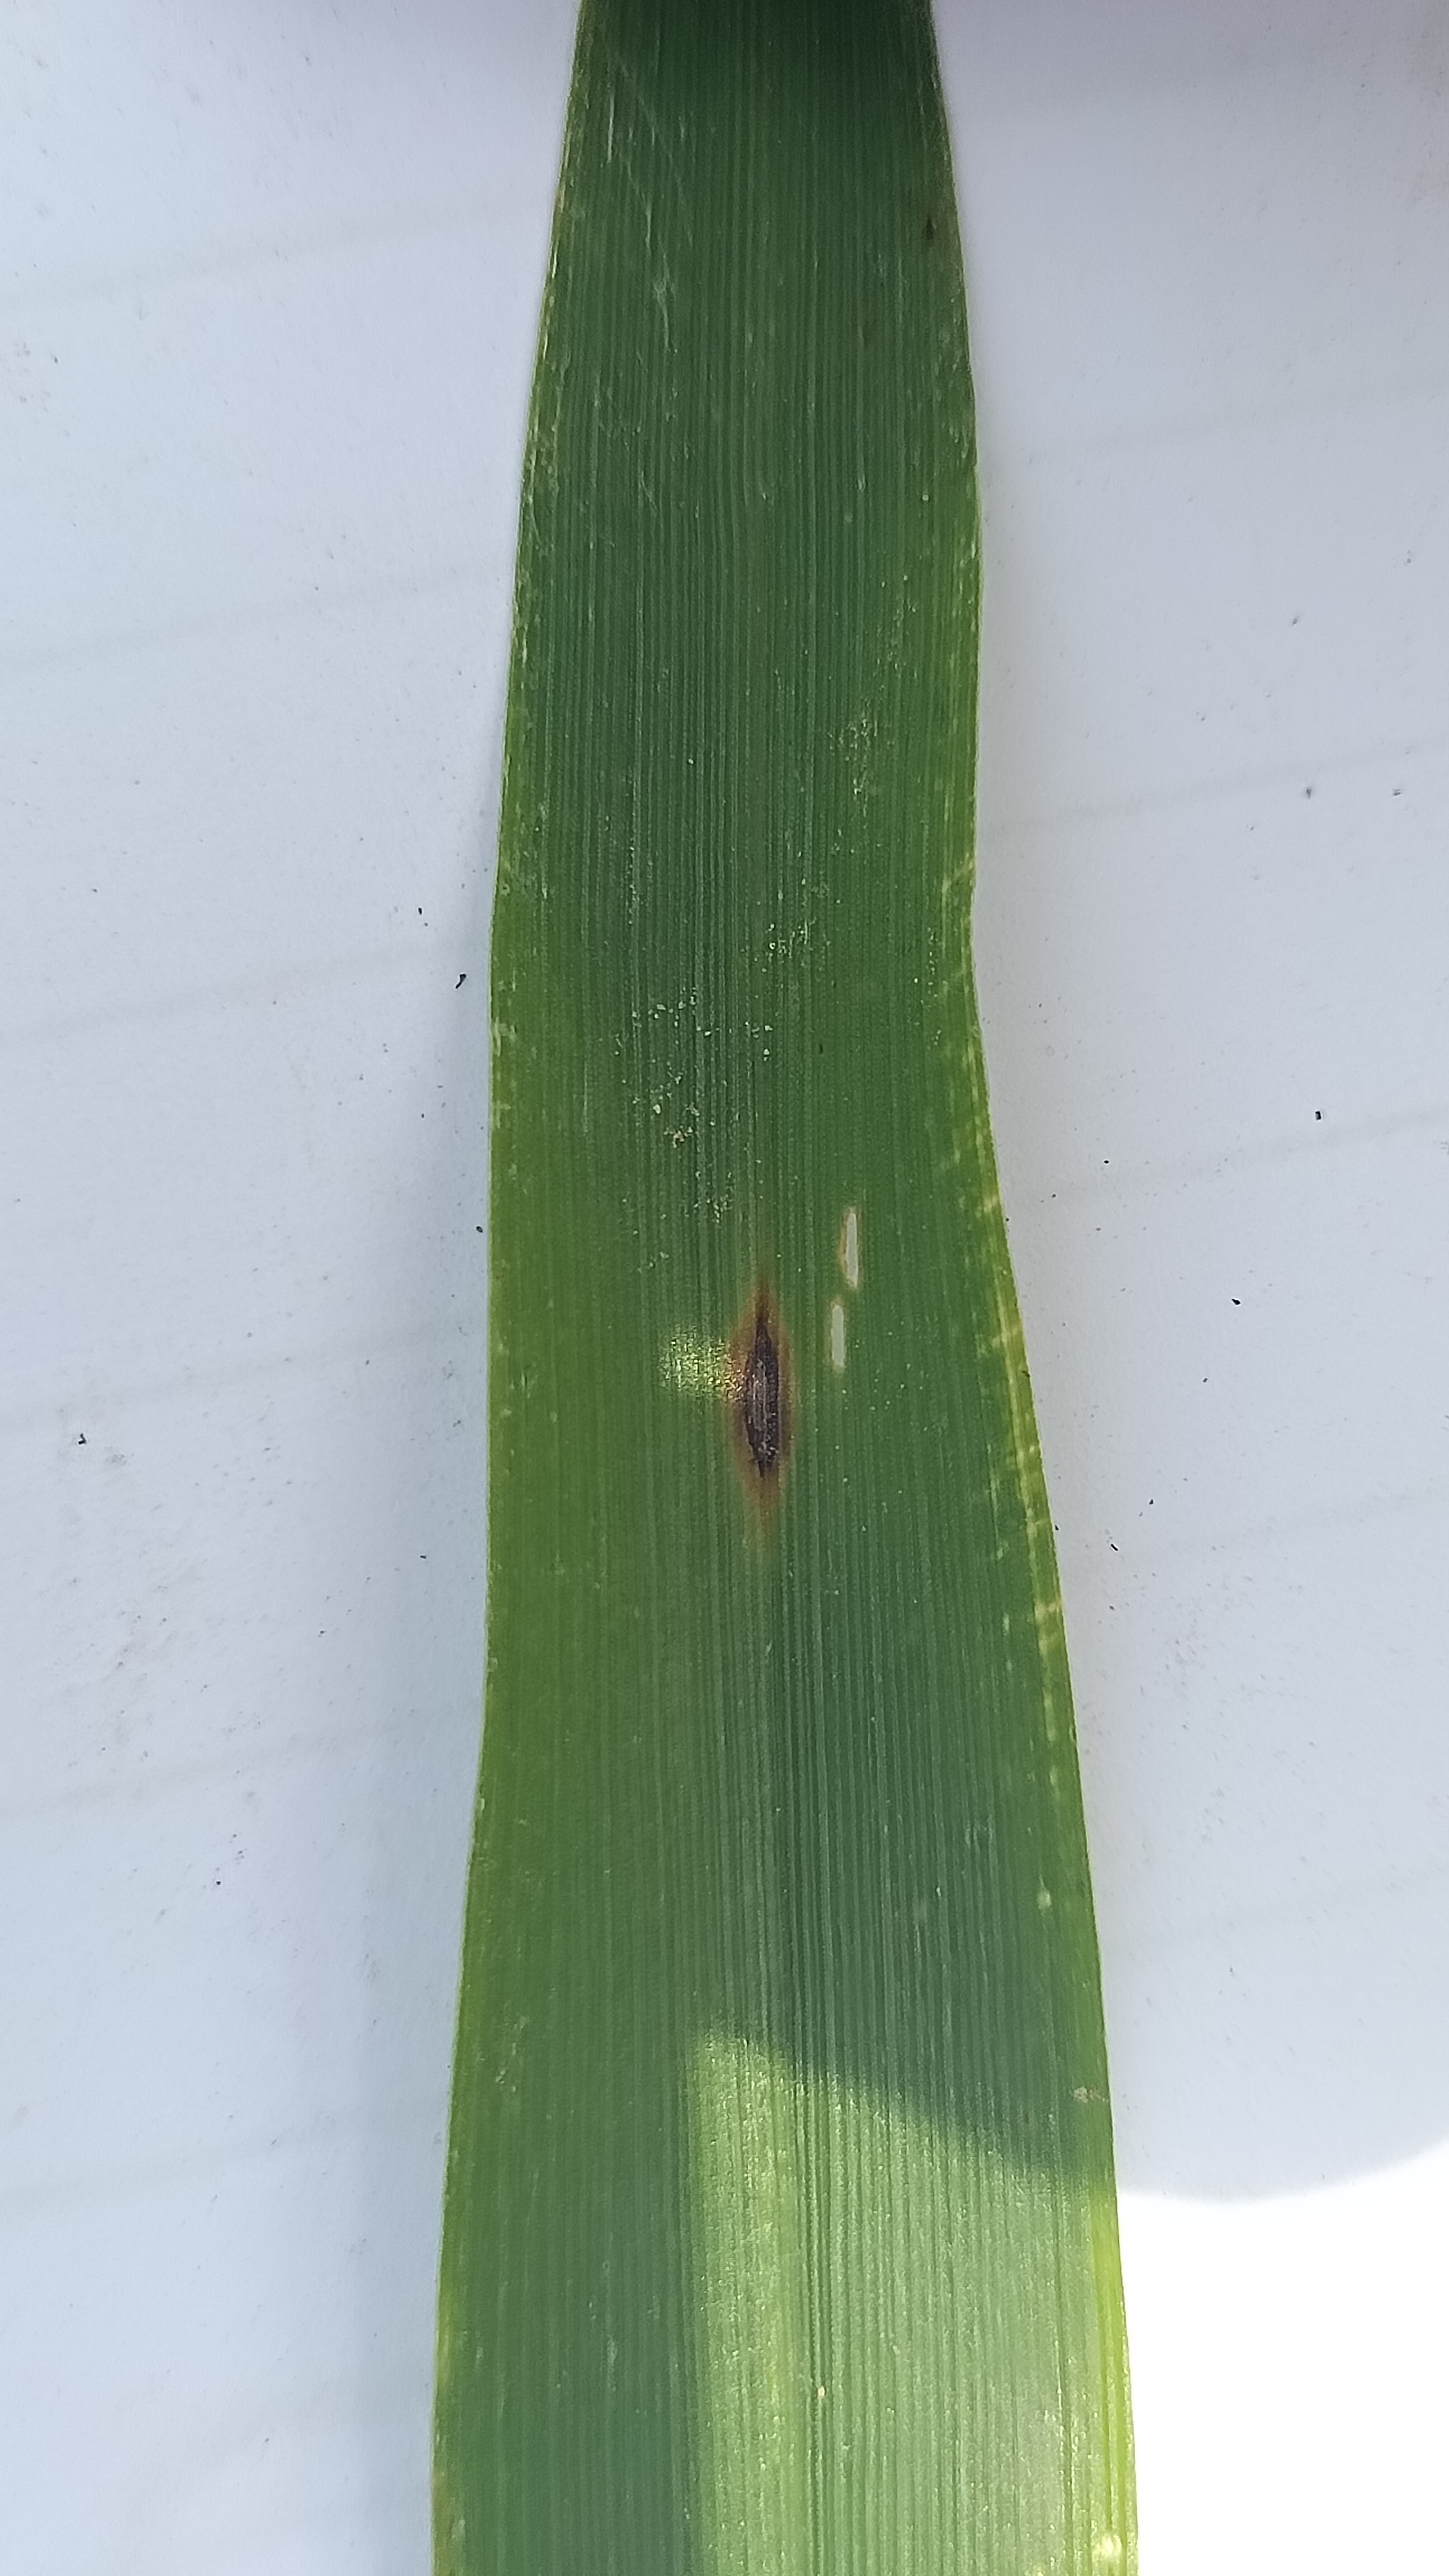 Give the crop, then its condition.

pearl millet, exserohilum rostratum
